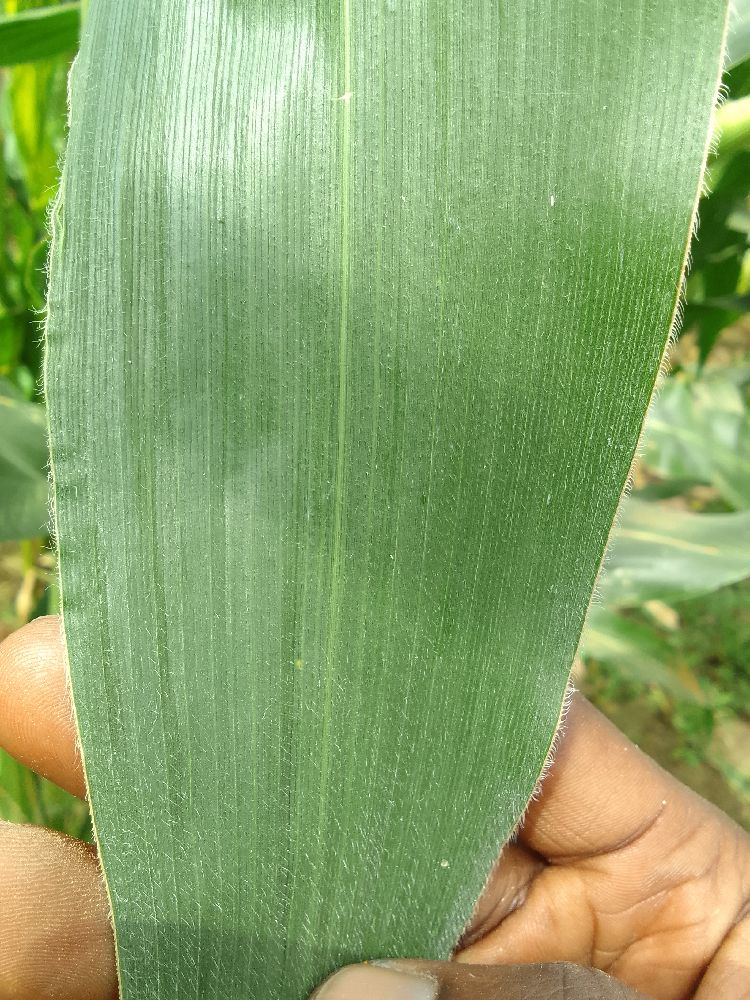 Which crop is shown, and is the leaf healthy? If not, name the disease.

maize, healthy
